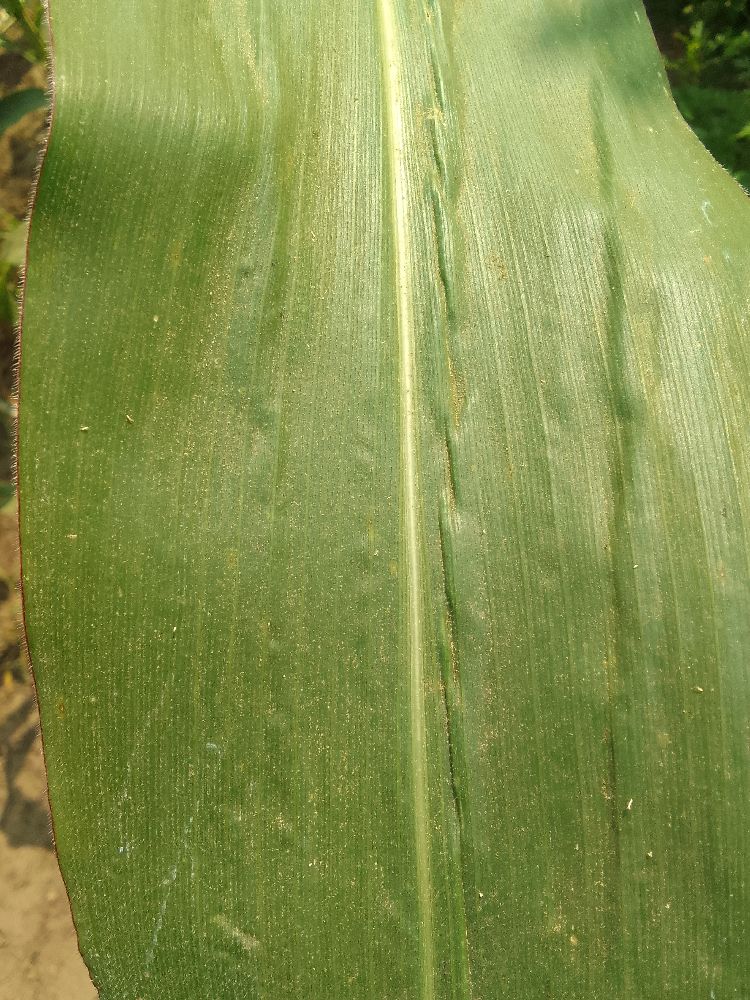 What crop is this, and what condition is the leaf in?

maize, healthy
